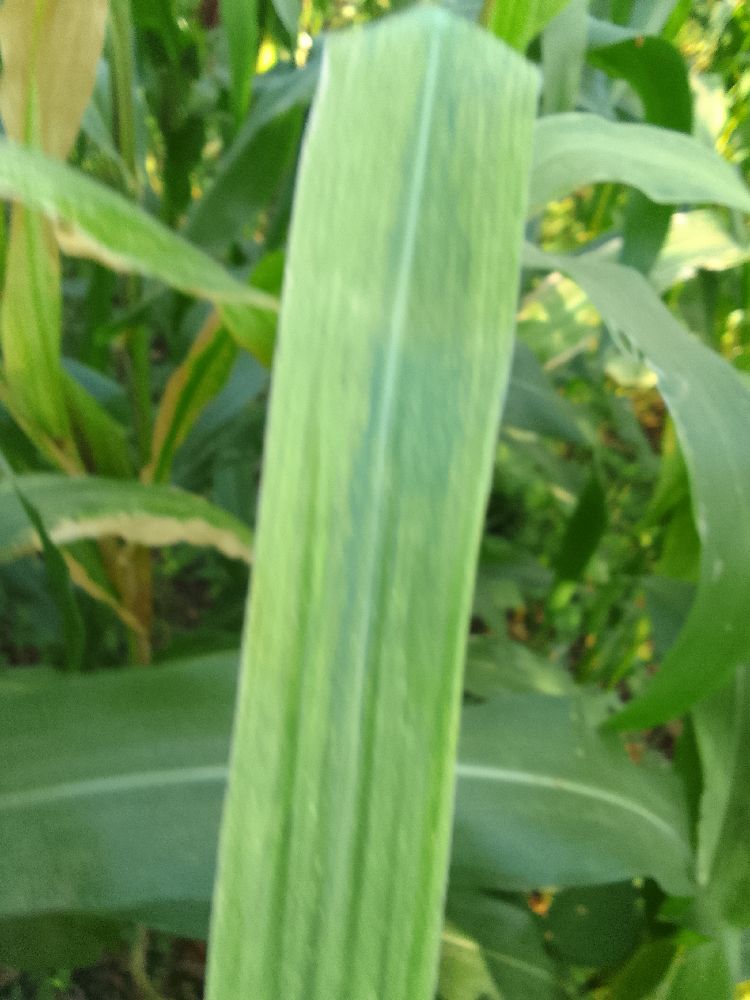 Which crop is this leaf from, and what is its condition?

maize, maize lethal necrosis
